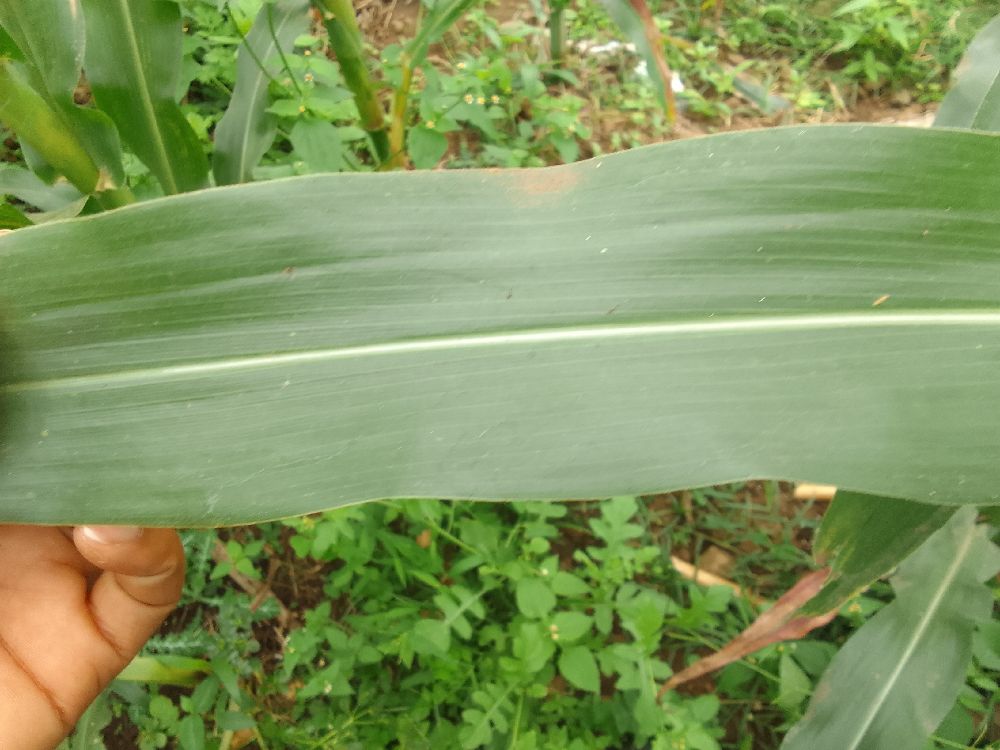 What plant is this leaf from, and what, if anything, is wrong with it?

maize, healthy
